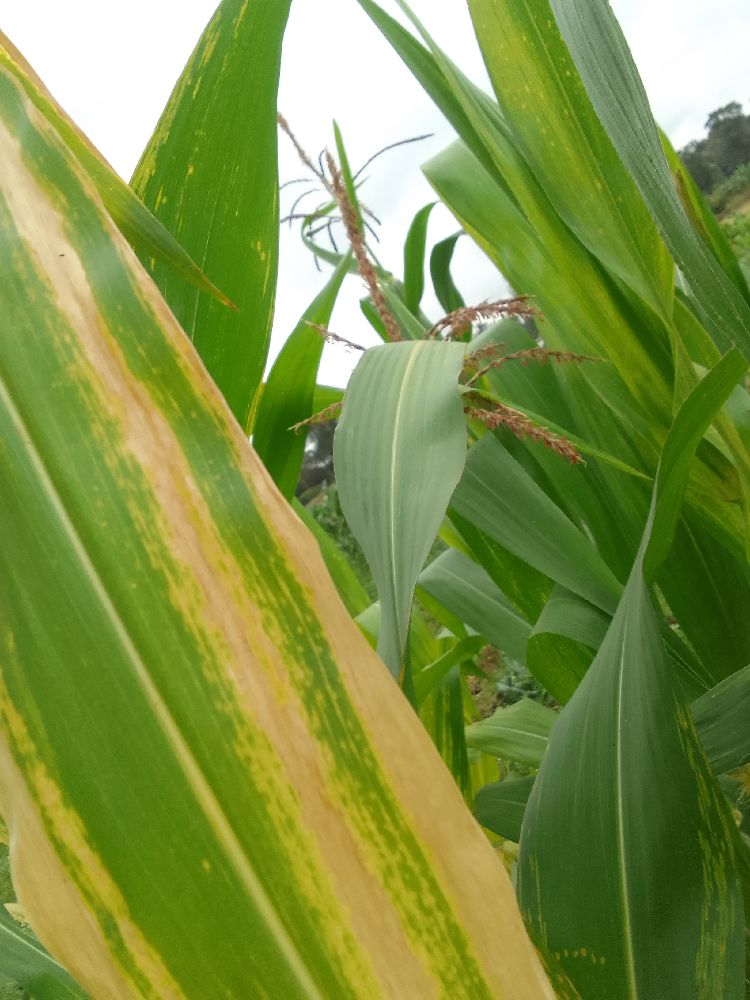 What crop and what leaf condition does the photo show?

maize, maize lethal necrosis
